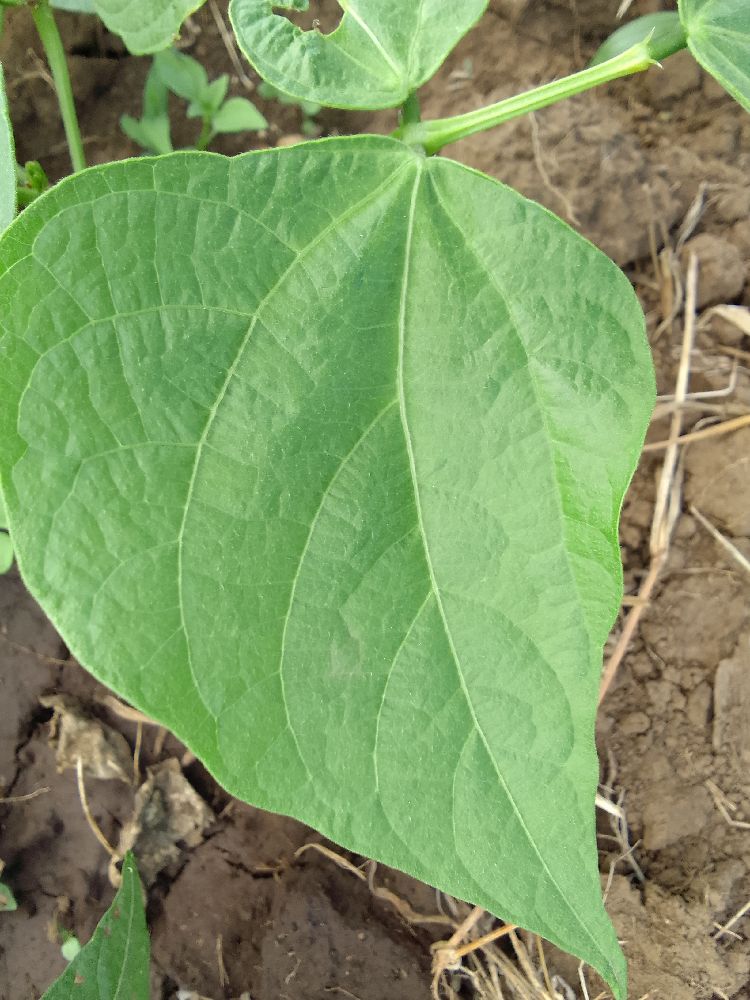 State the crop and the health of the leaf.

common bean, healthy
